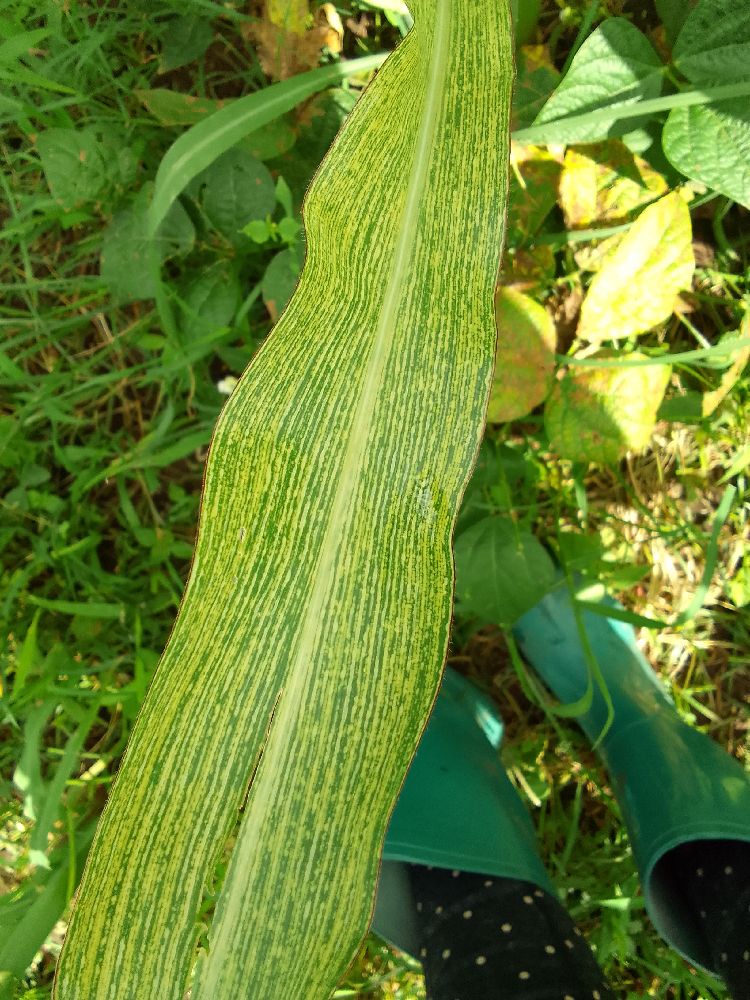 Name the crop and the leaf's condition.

maize, maize lethal necrosis
